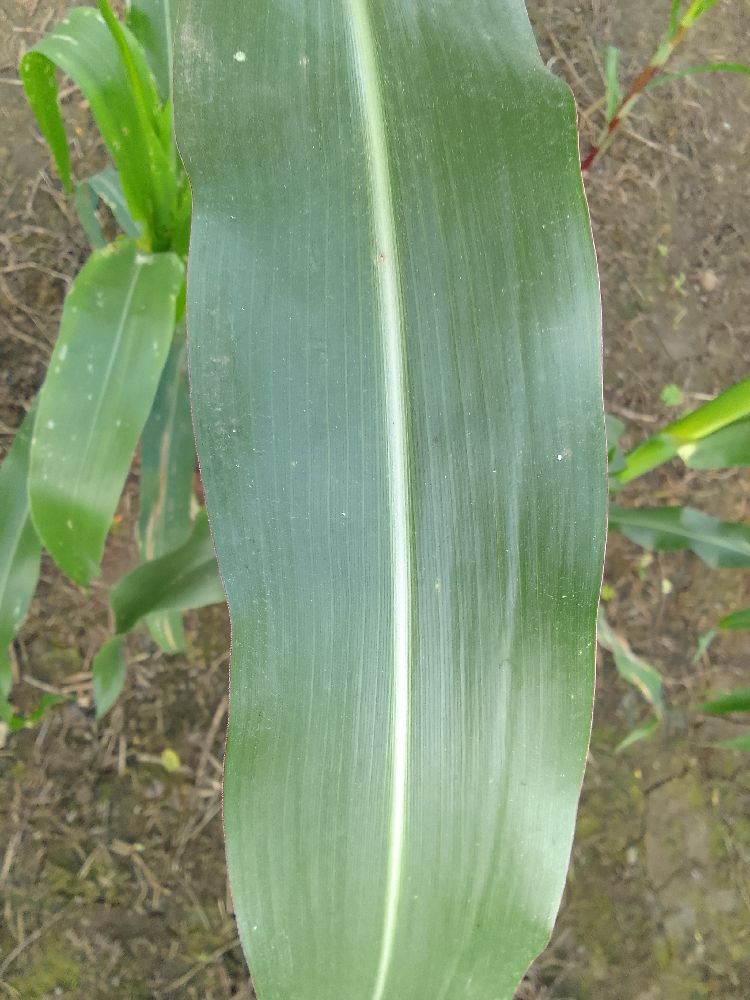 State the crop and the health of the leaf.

maize, healthy
